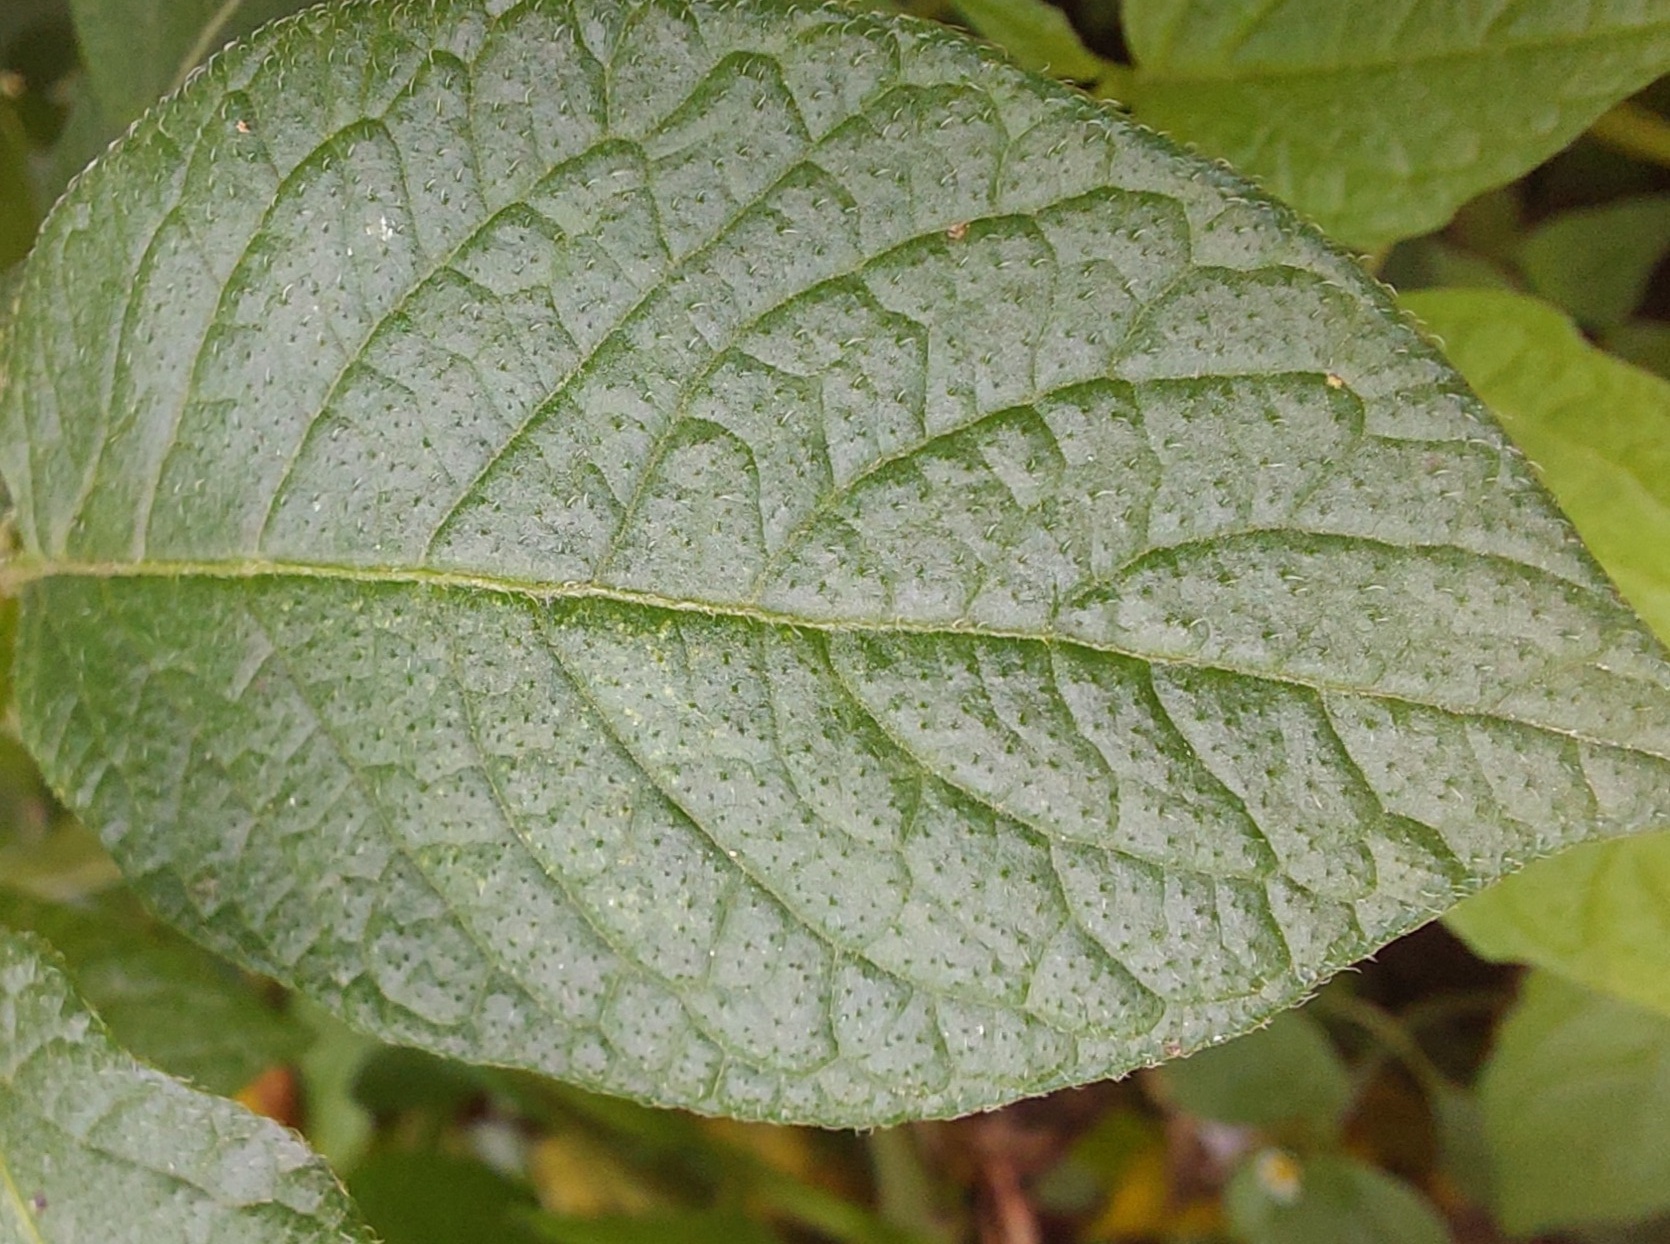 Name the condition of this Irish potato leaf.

healthy
